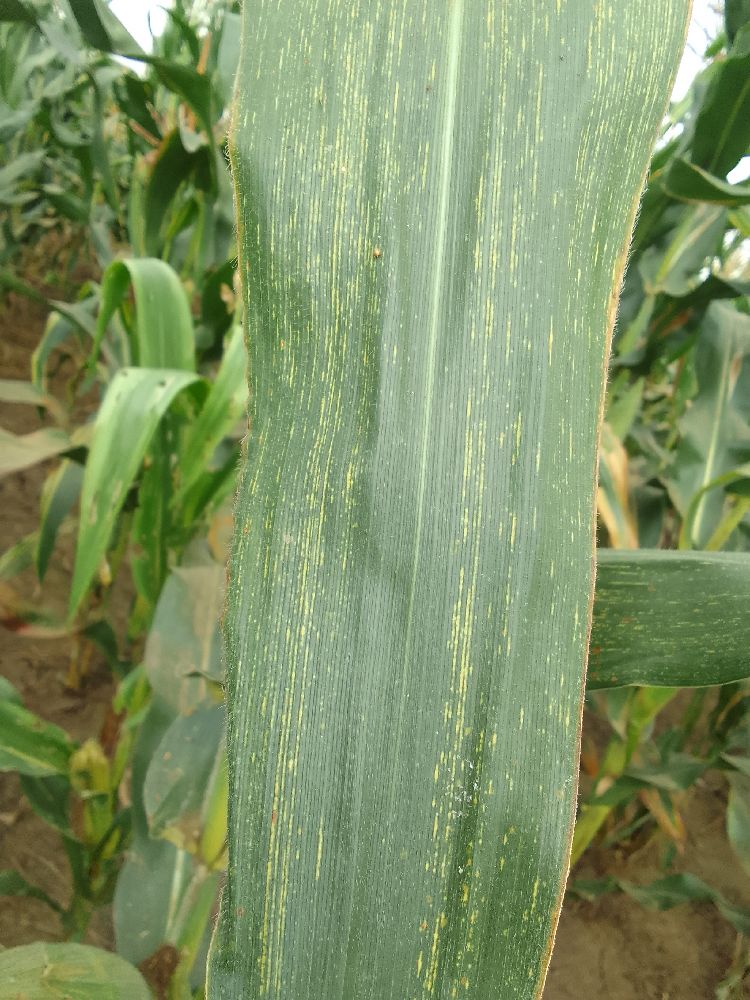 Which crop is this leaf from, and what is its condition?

maize, healthy
